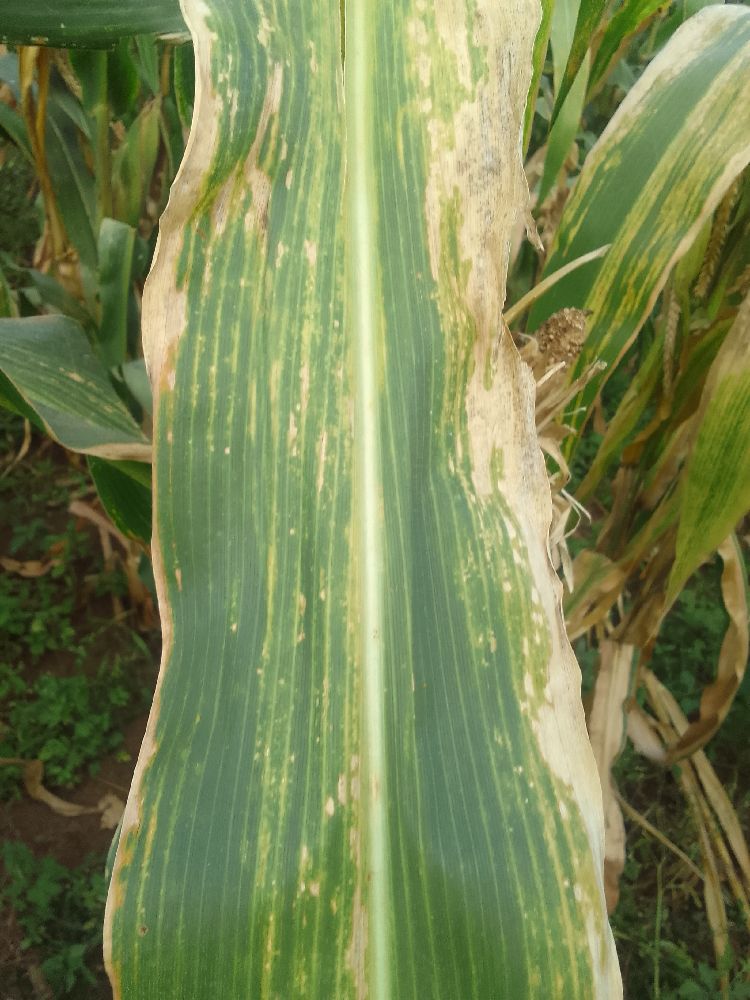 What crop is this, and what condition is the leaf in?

maize, maize lethal necrosis
